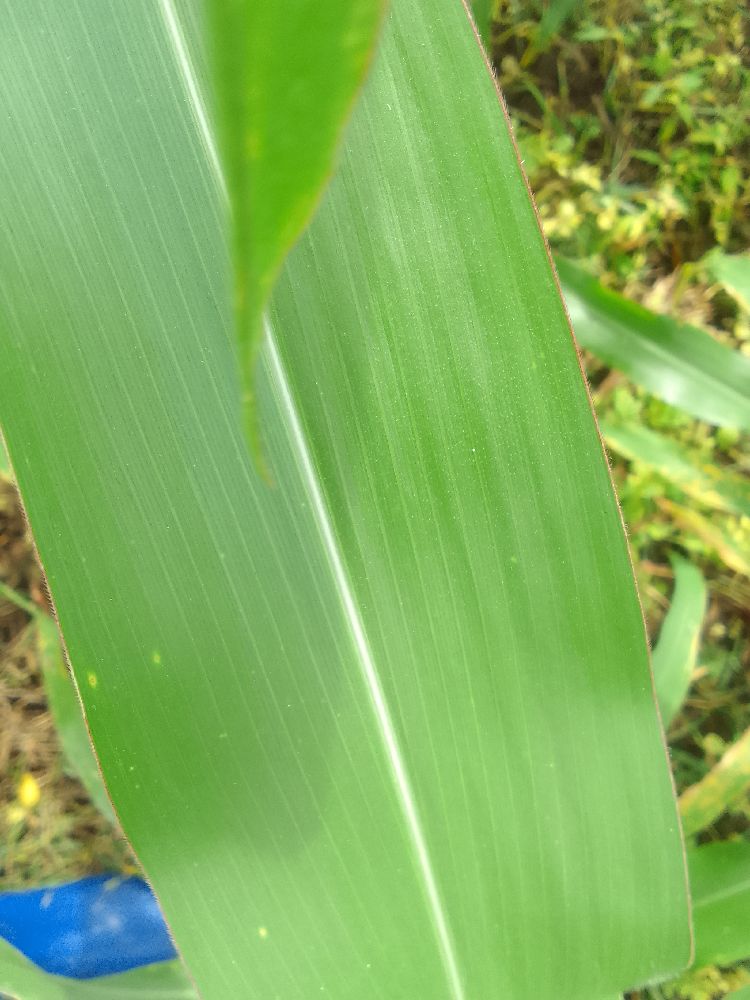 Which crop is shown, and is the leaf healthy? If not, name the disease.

maize, healthy
